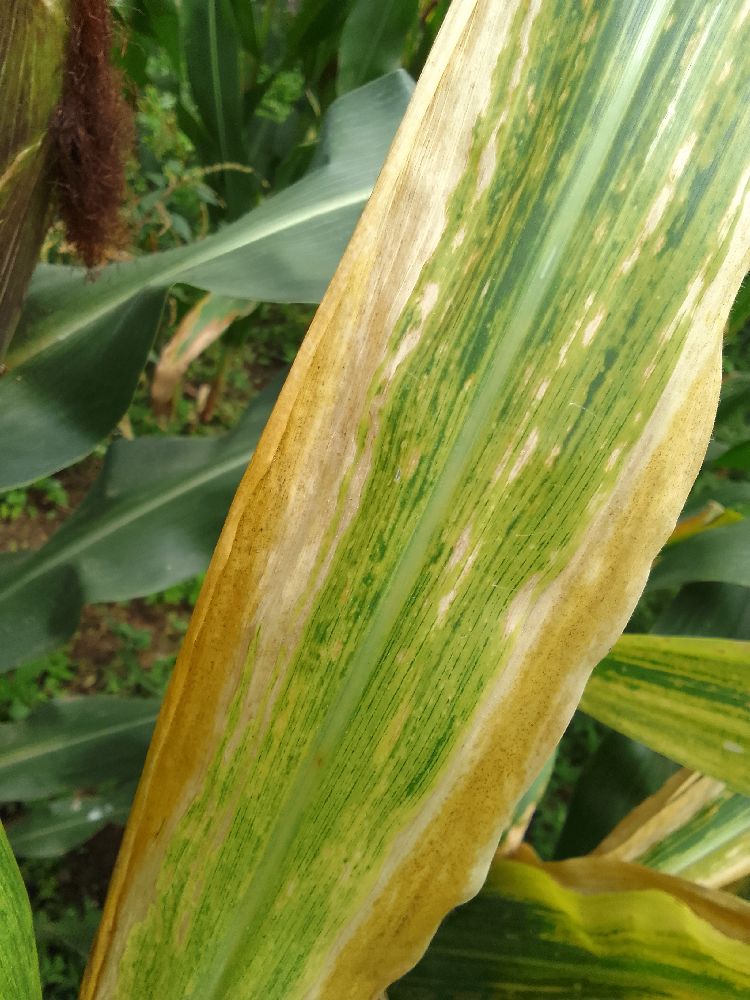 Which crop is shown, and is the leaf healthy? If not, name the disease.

maize, maize lethal necrosis
